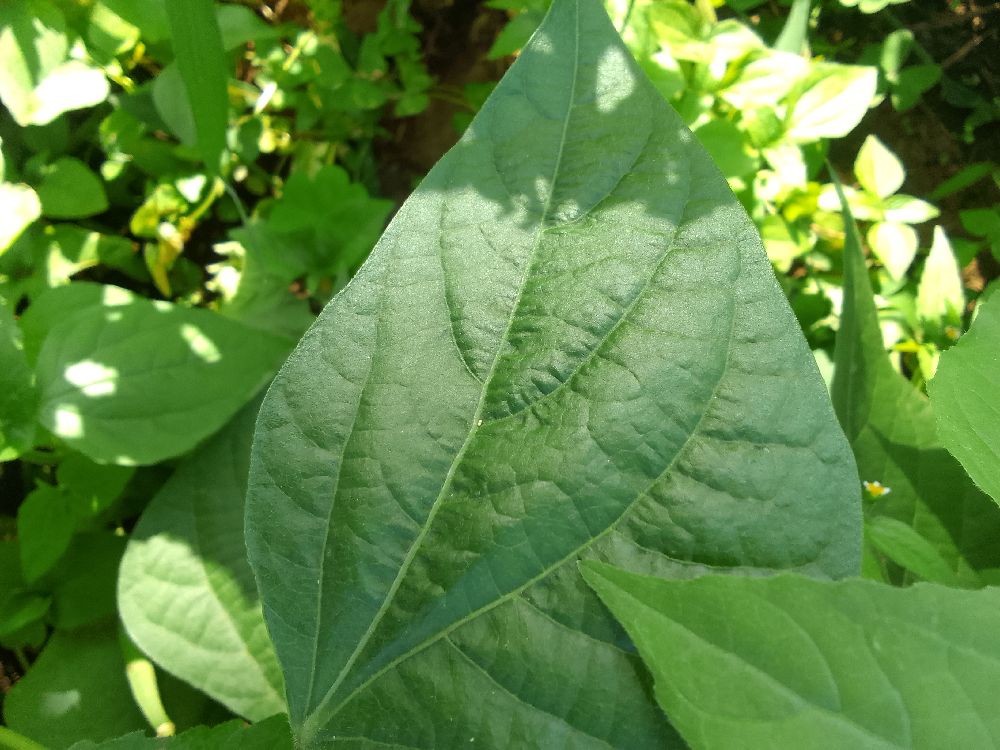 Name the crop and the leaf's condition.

common bean, healthy
